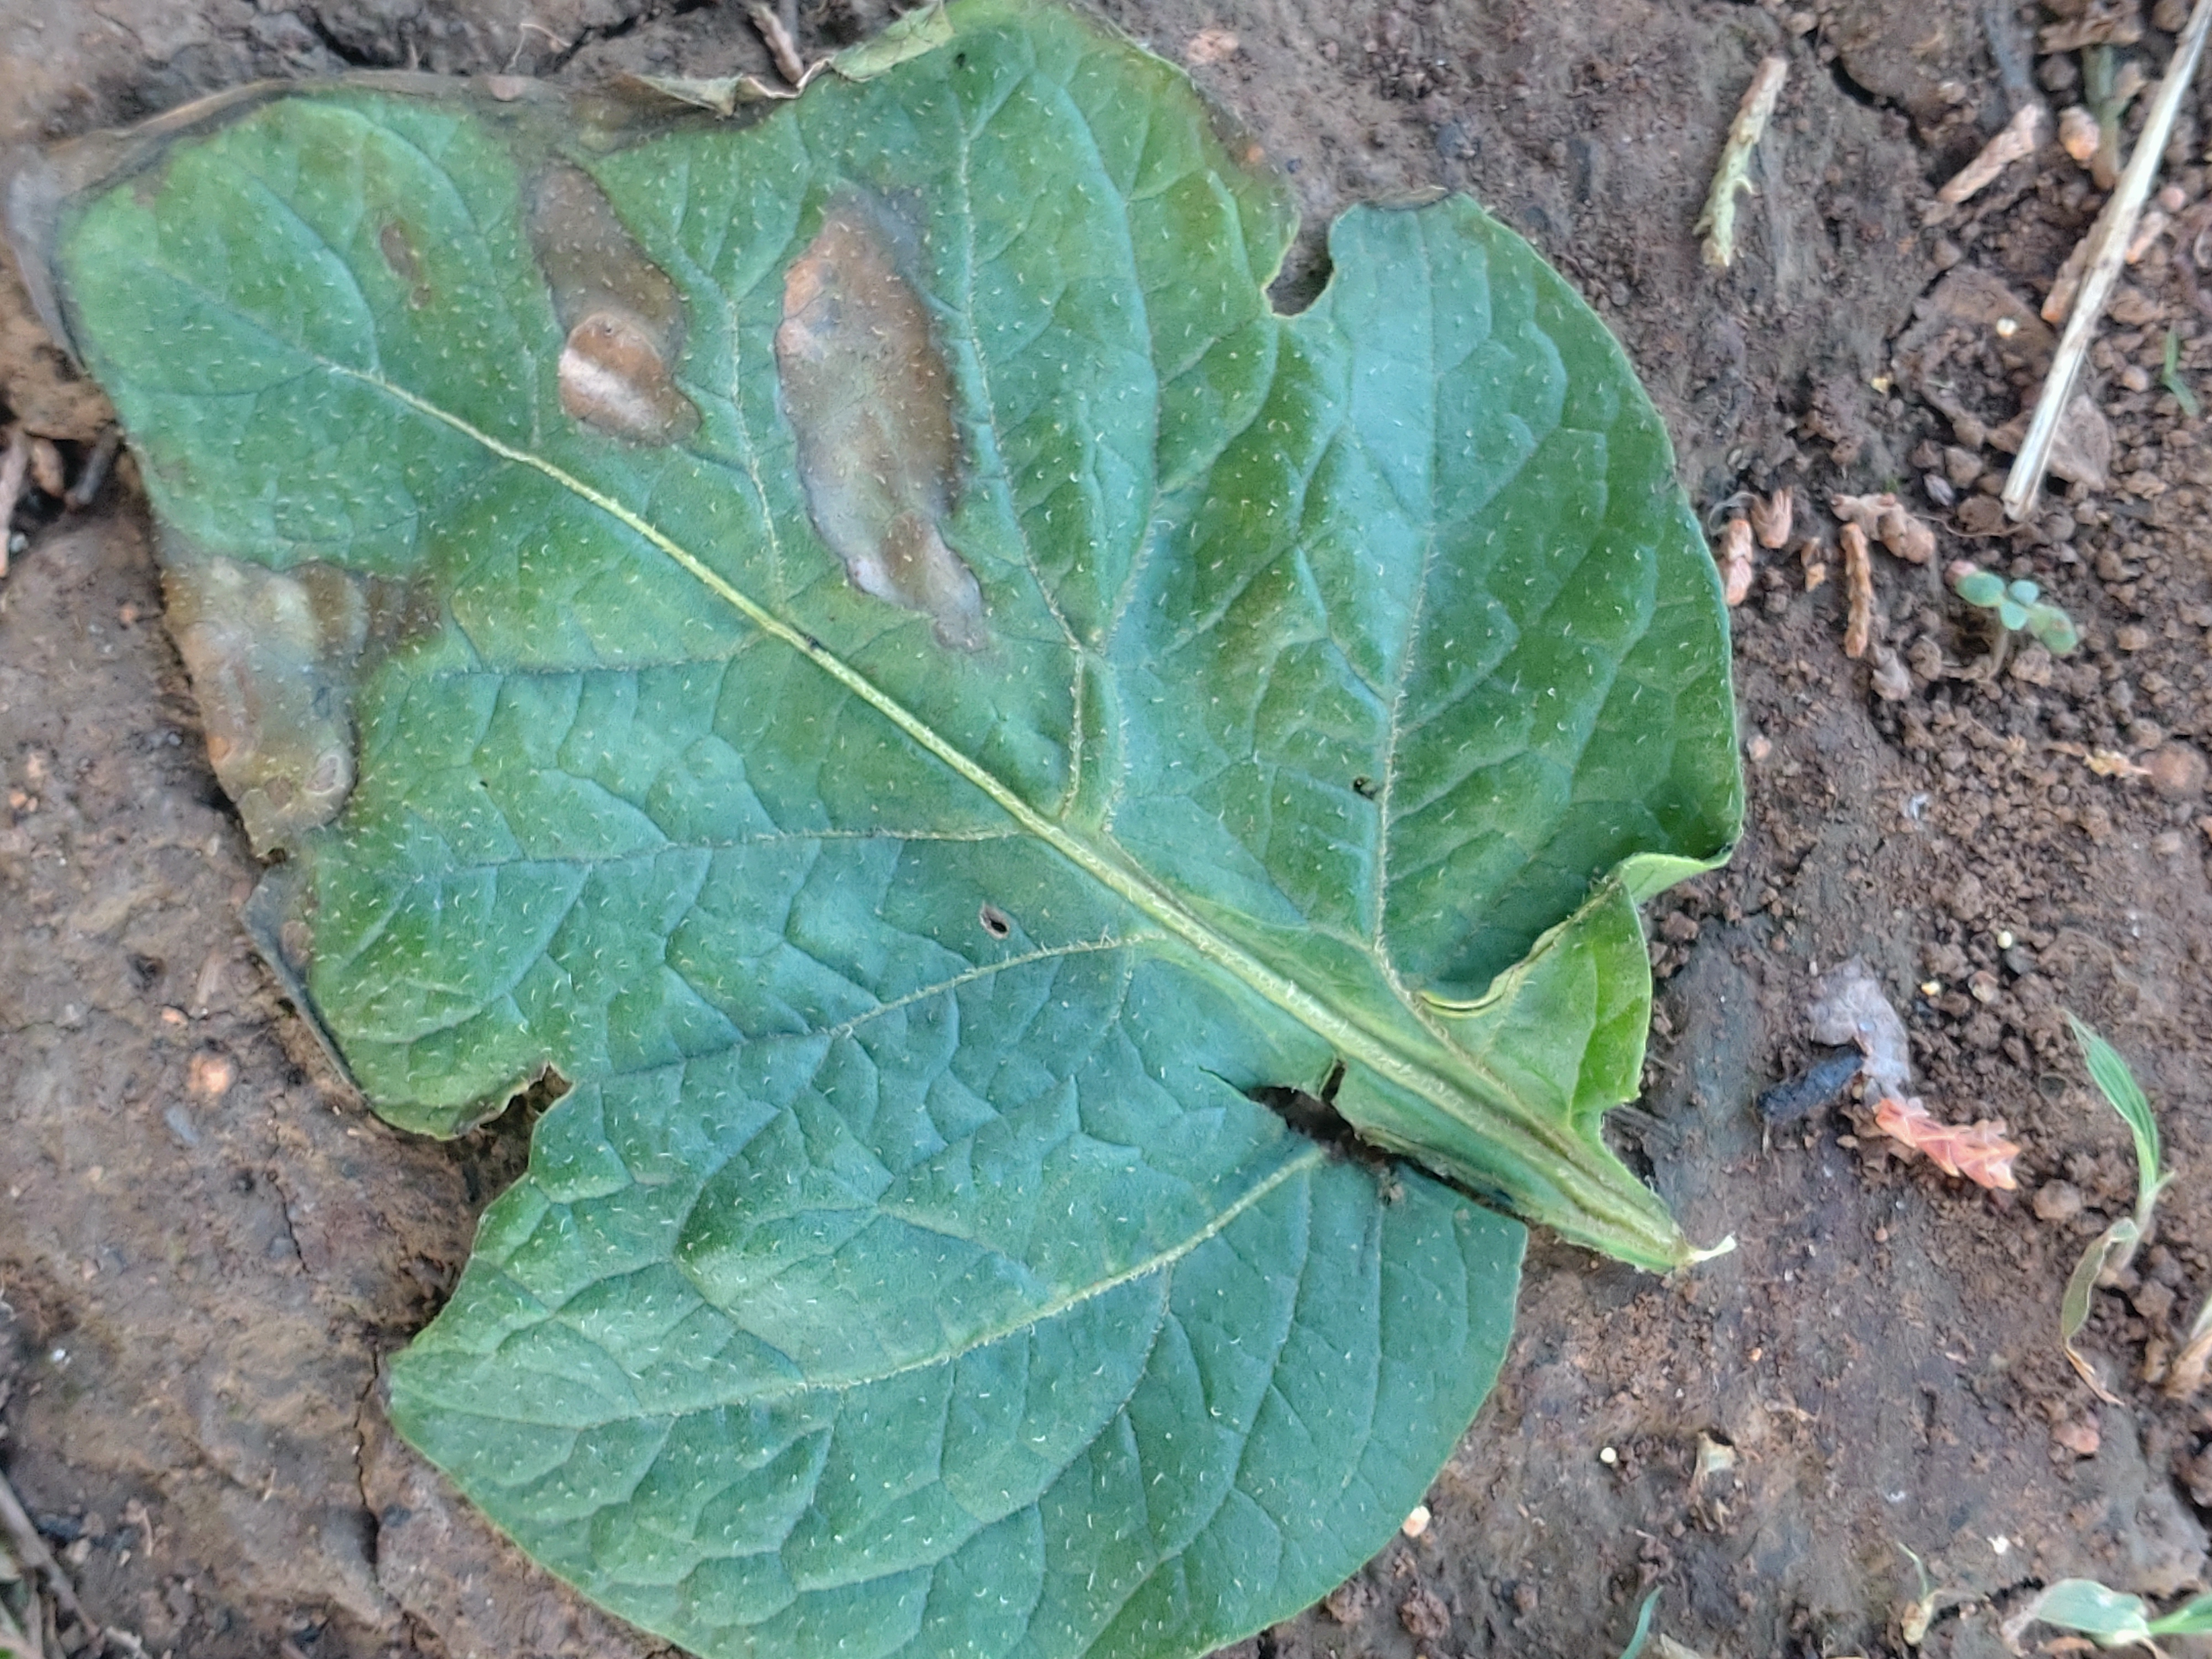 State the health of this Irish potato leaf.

early blight
